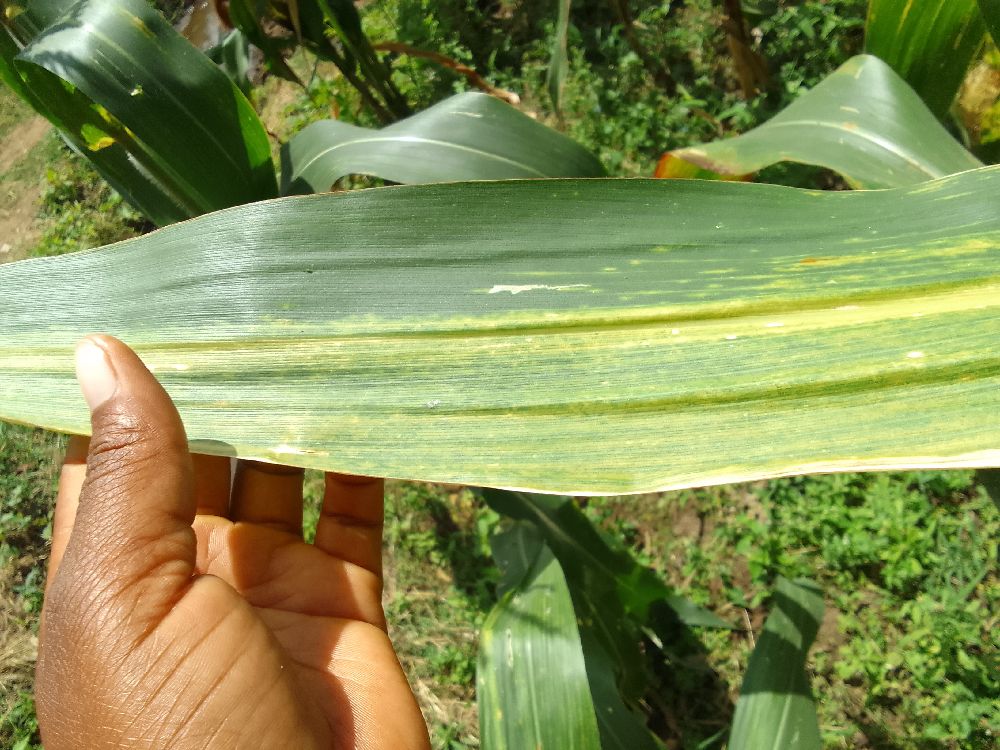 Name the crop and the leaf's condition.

maize, maize lethal necrosis
